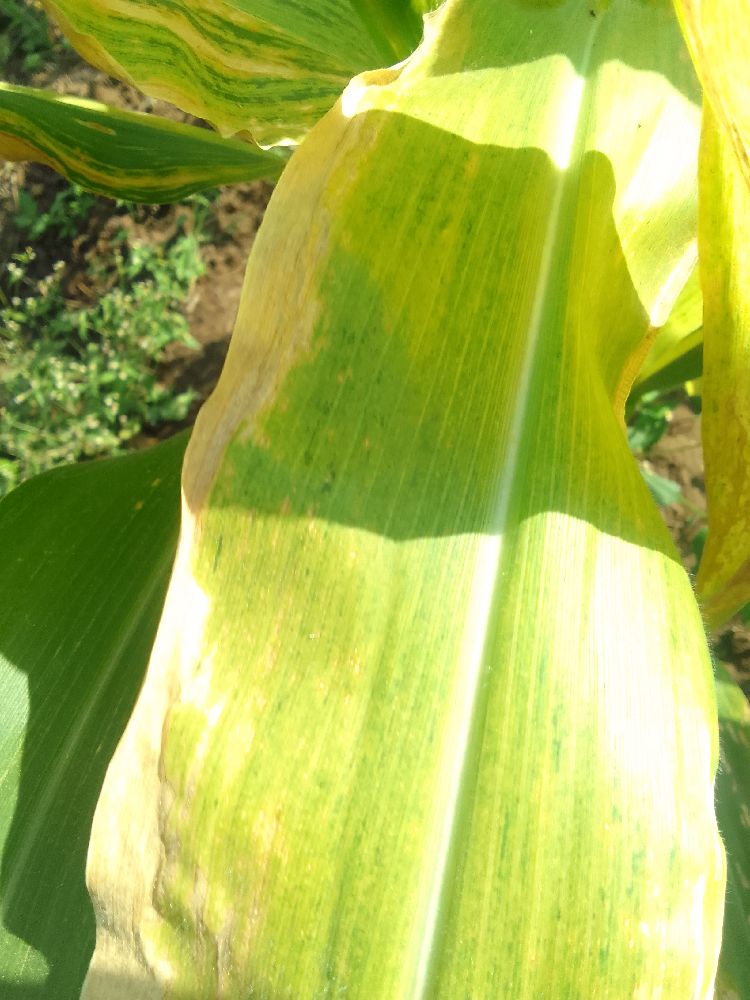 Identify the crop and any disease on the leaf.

maize, maize lethal necrosis
